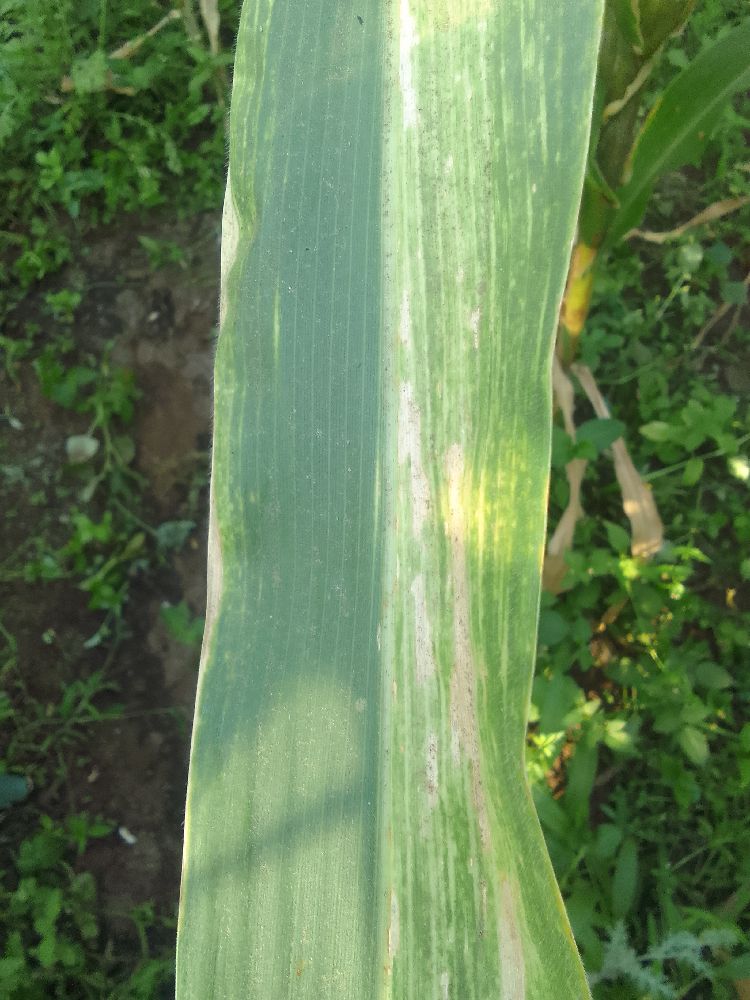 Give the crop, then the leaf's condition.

maize, maize lethal necrosis
